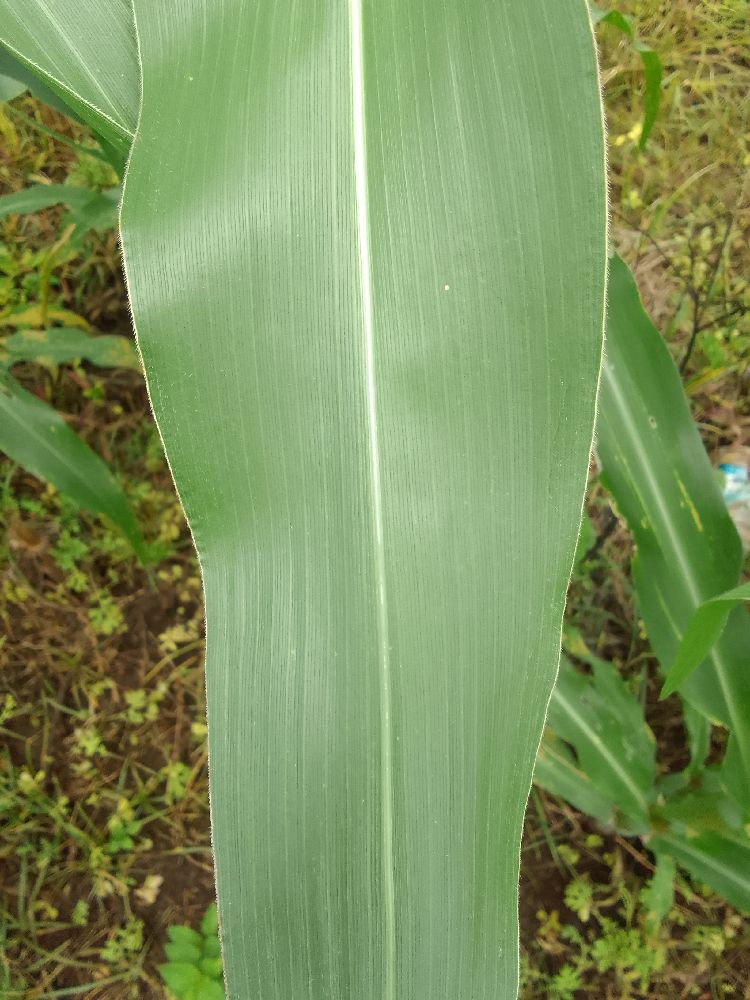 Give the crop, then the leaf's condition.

maize, healthy
